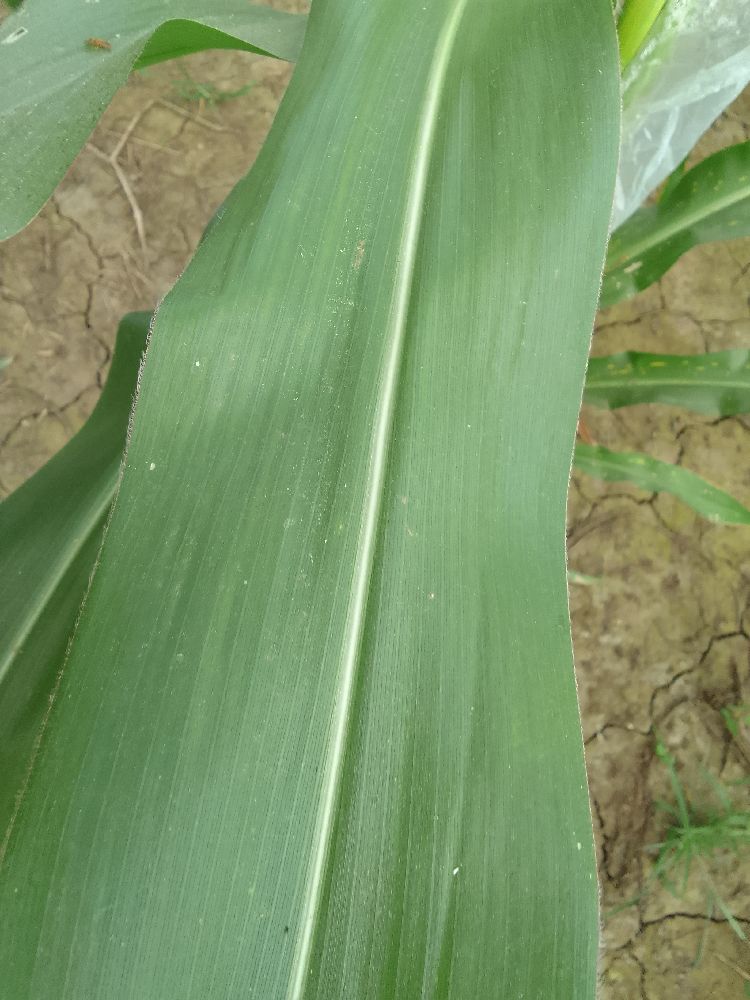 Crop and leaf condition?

maize, healthy
